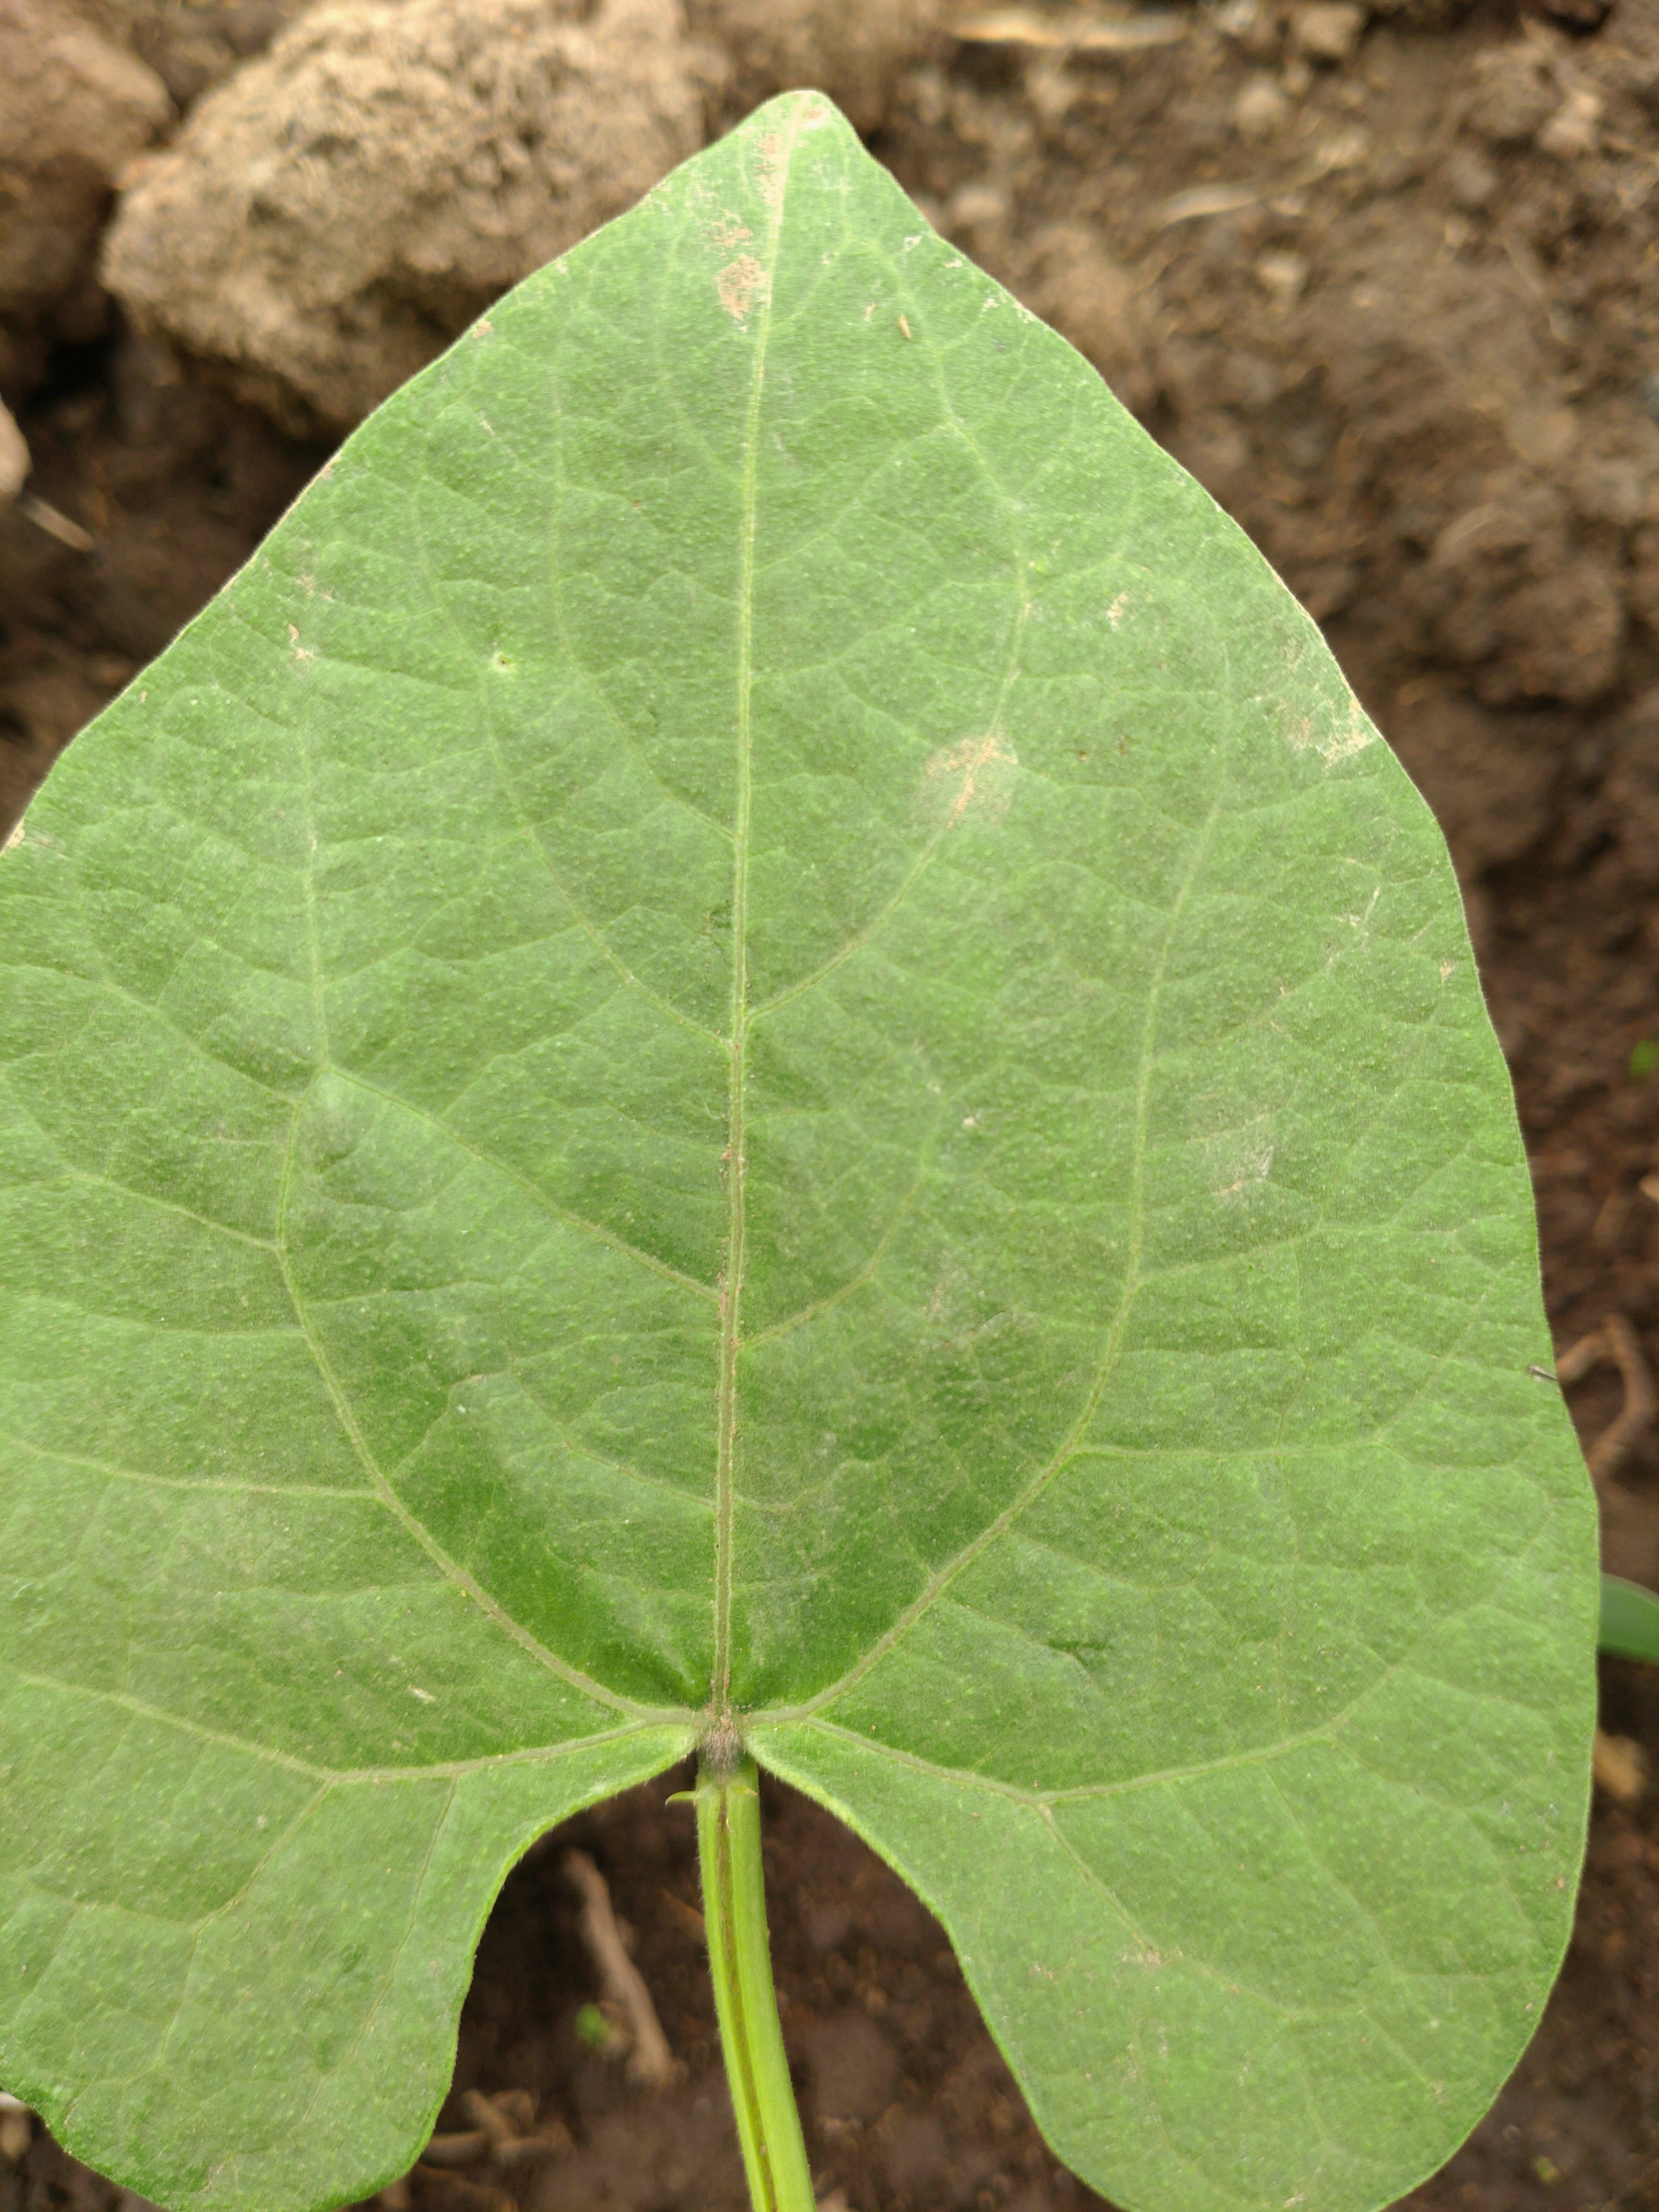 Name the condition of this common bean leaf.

healthy
